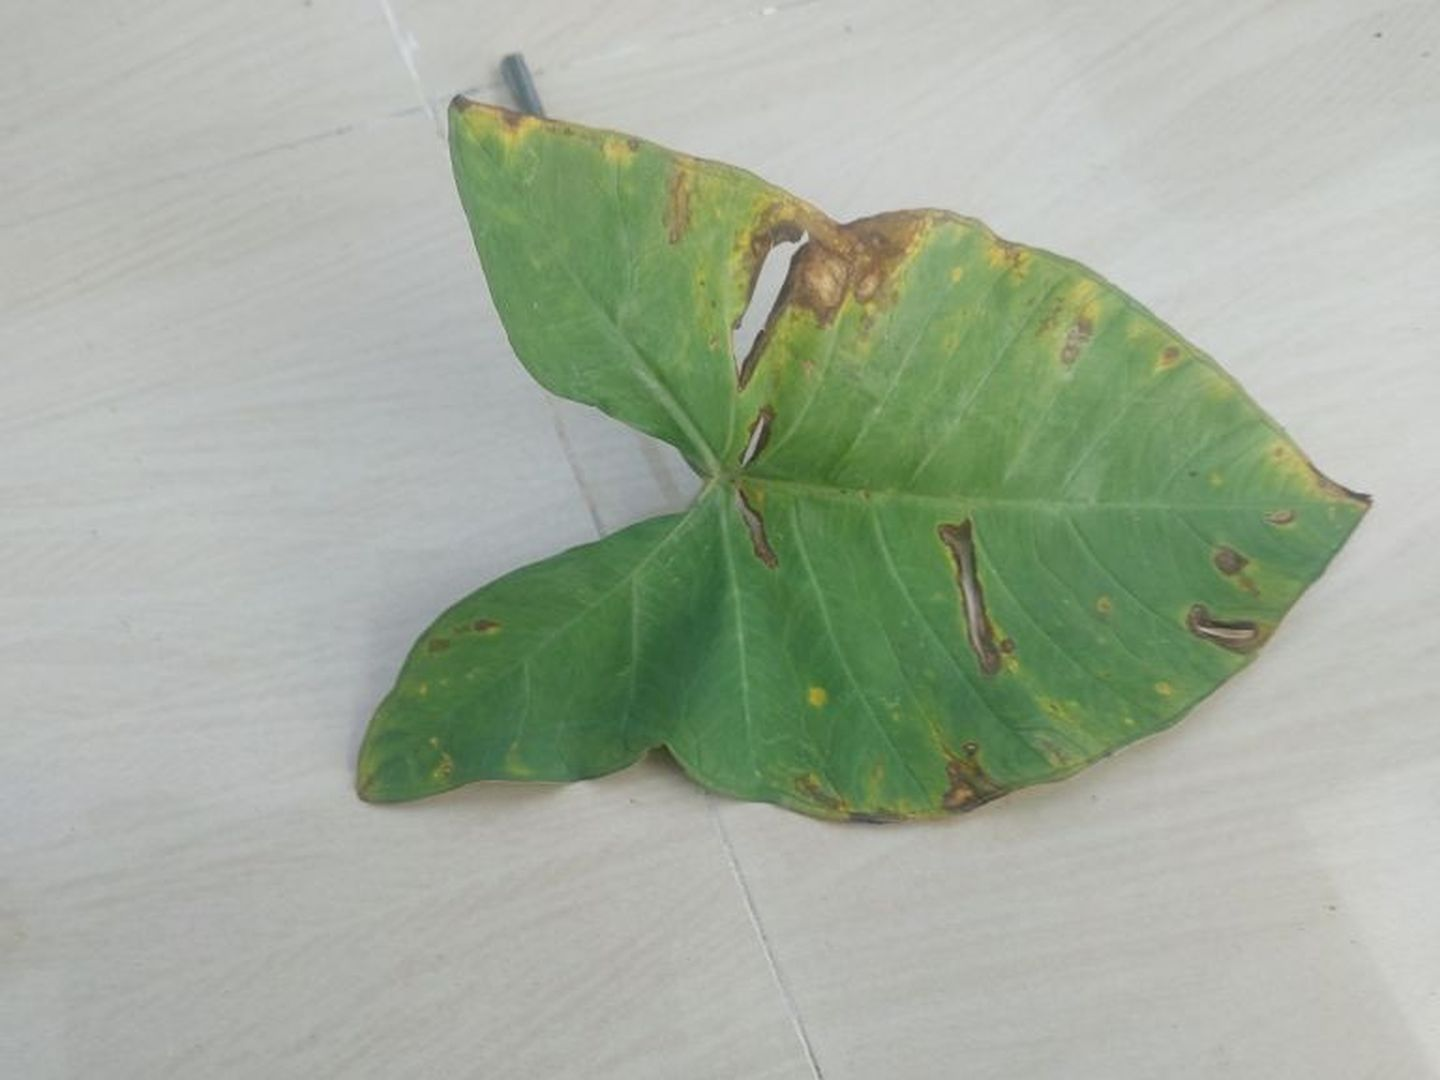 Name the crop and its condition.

taro, leaf blight
